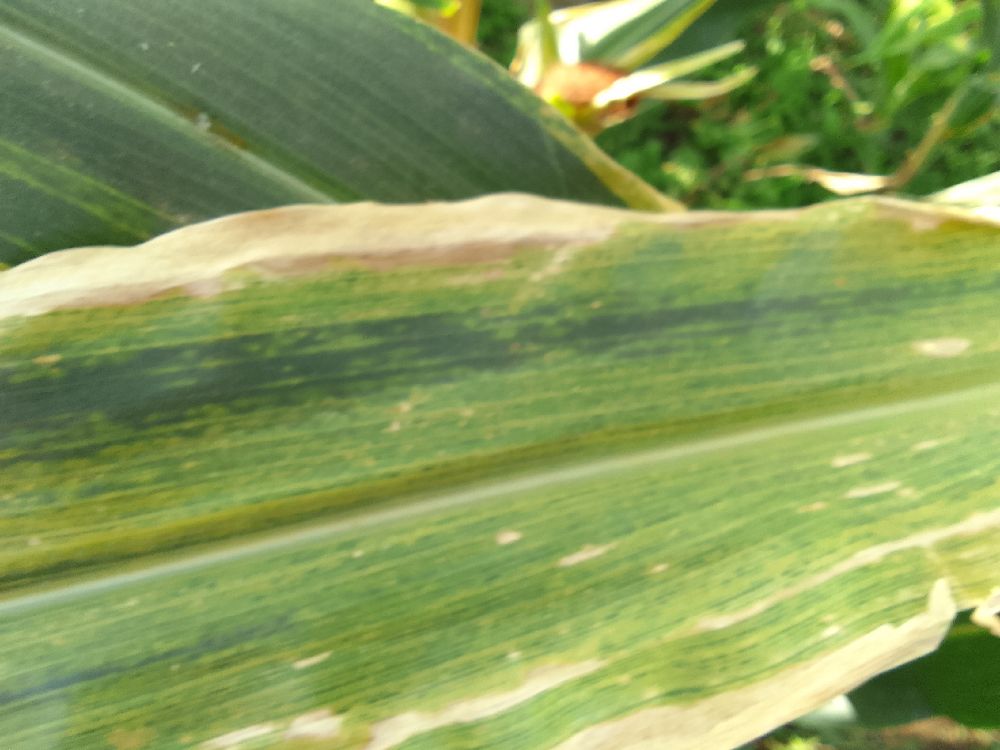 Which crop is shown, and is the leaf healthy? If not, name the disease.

maize, maize lethal necrosis
